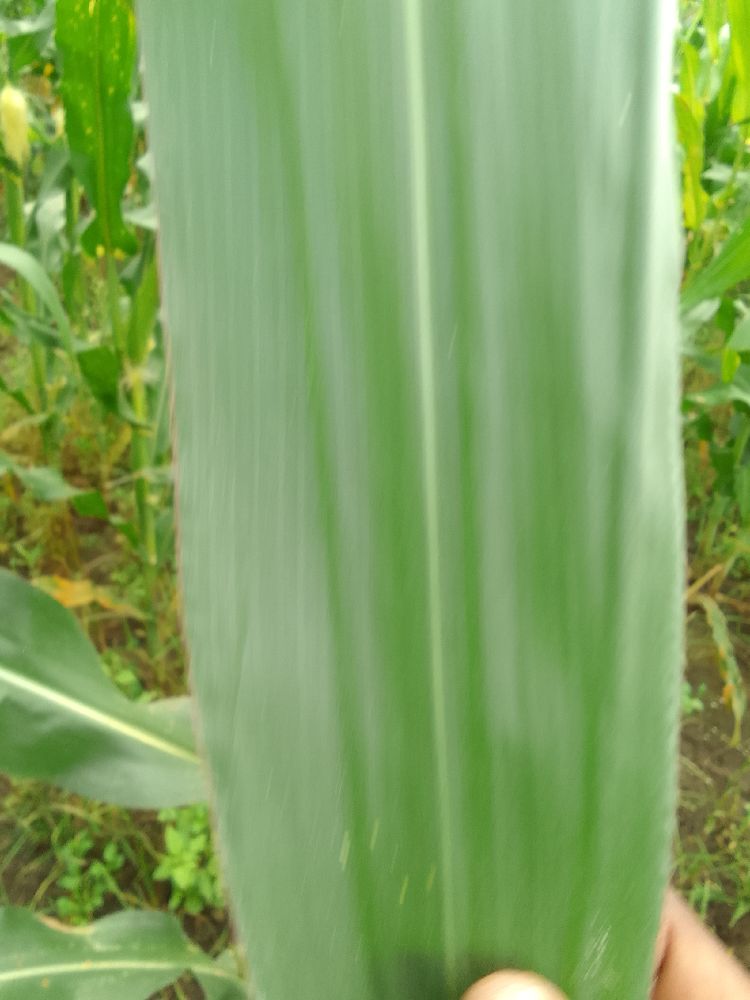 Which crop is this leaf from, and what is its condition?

maize, healthy
